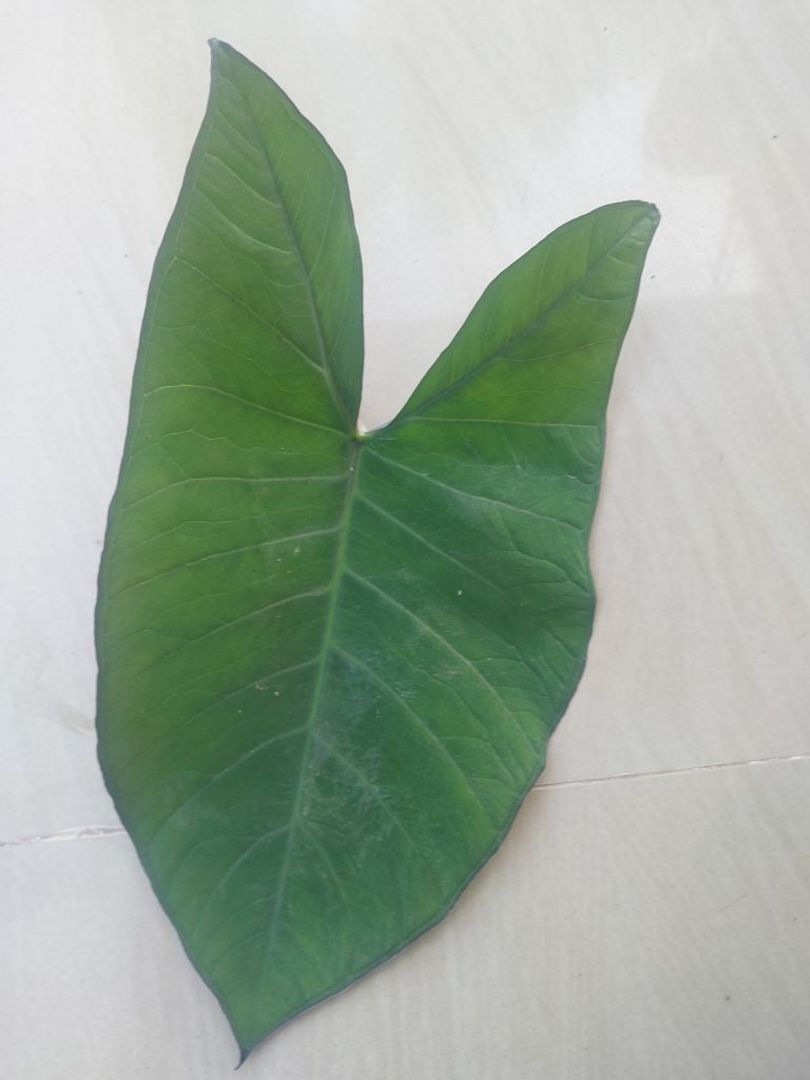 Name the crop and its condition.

taro, healthy
